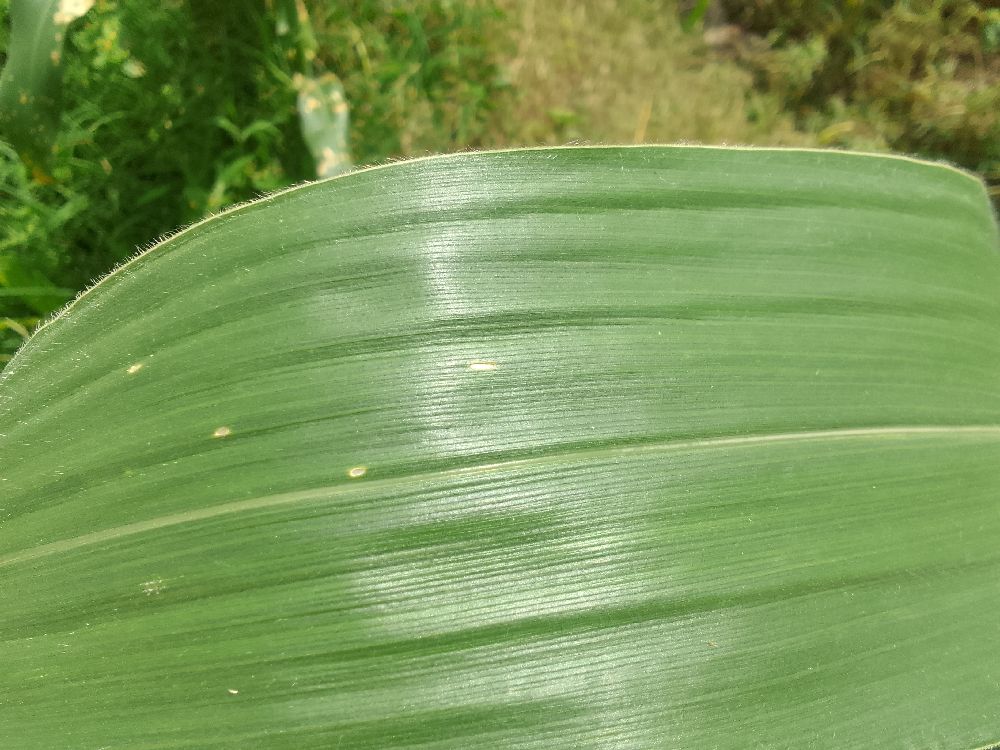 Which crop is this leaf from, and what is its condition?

maize, healthy
